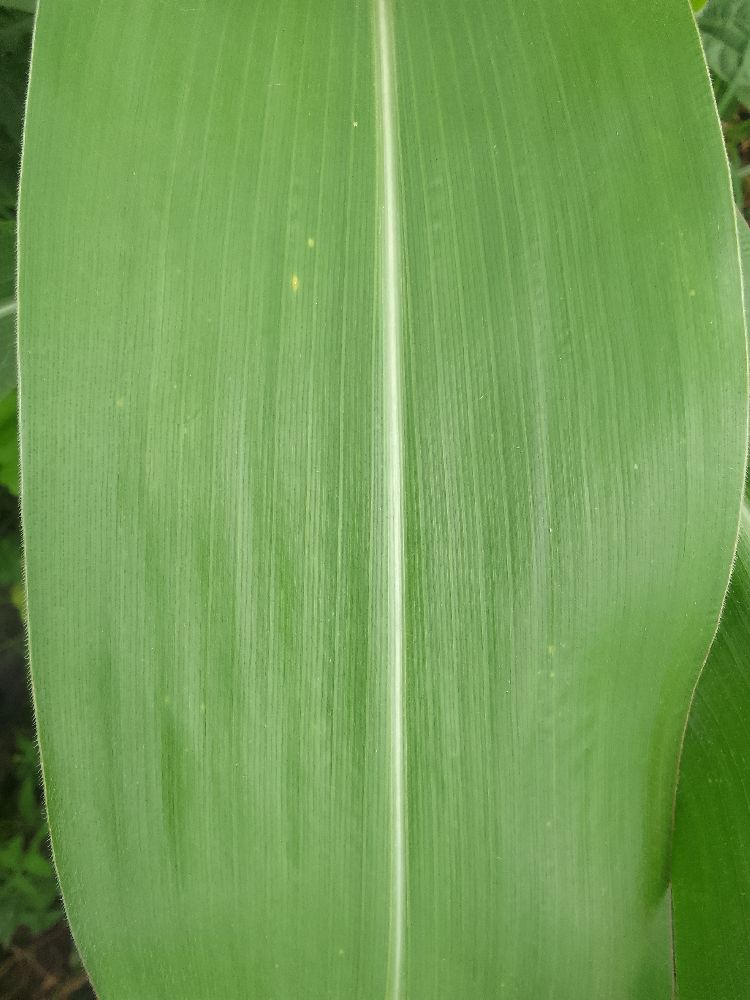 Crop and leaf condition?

maize, healthy
